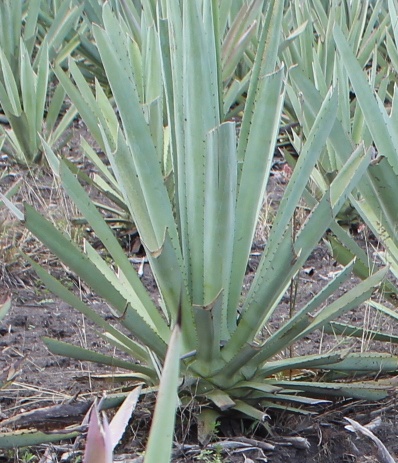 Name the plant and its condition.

agave, healthy
